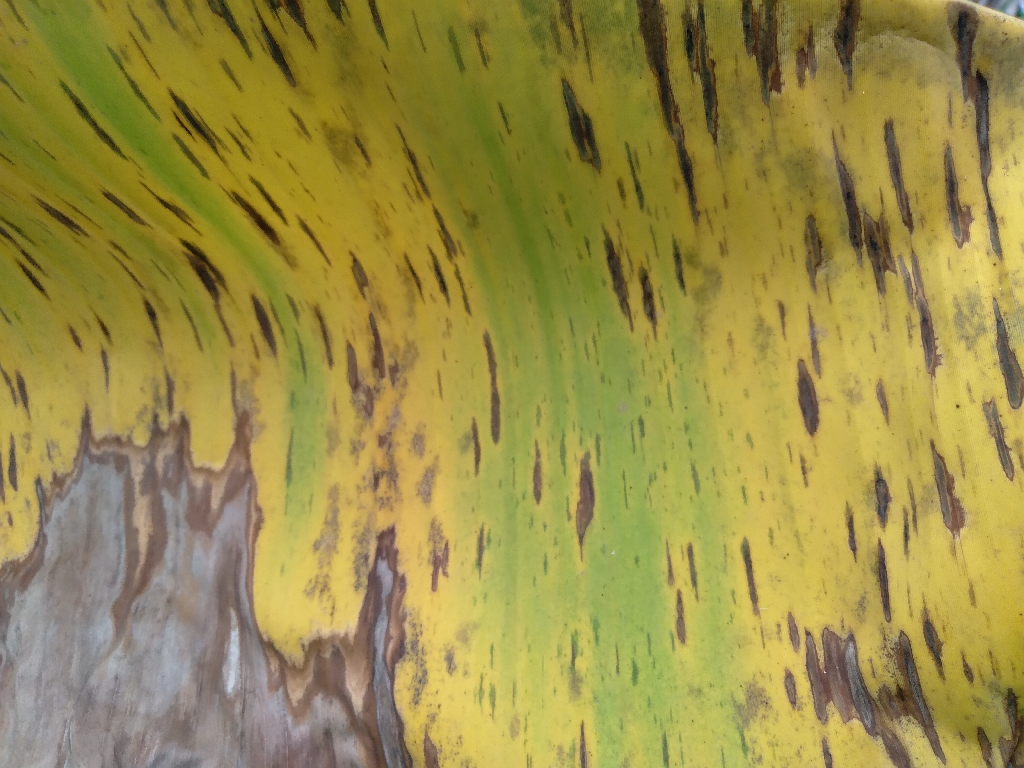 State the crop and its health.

banana, black sigatoka
